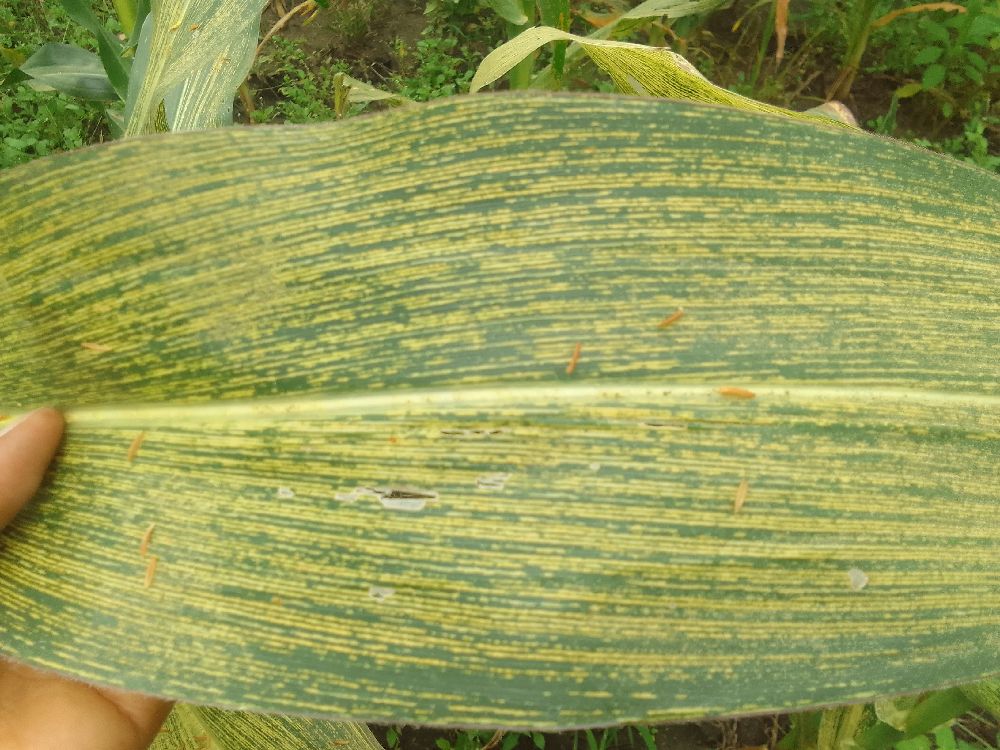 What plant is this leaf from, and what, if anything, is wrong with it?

maize, maize streak virus
